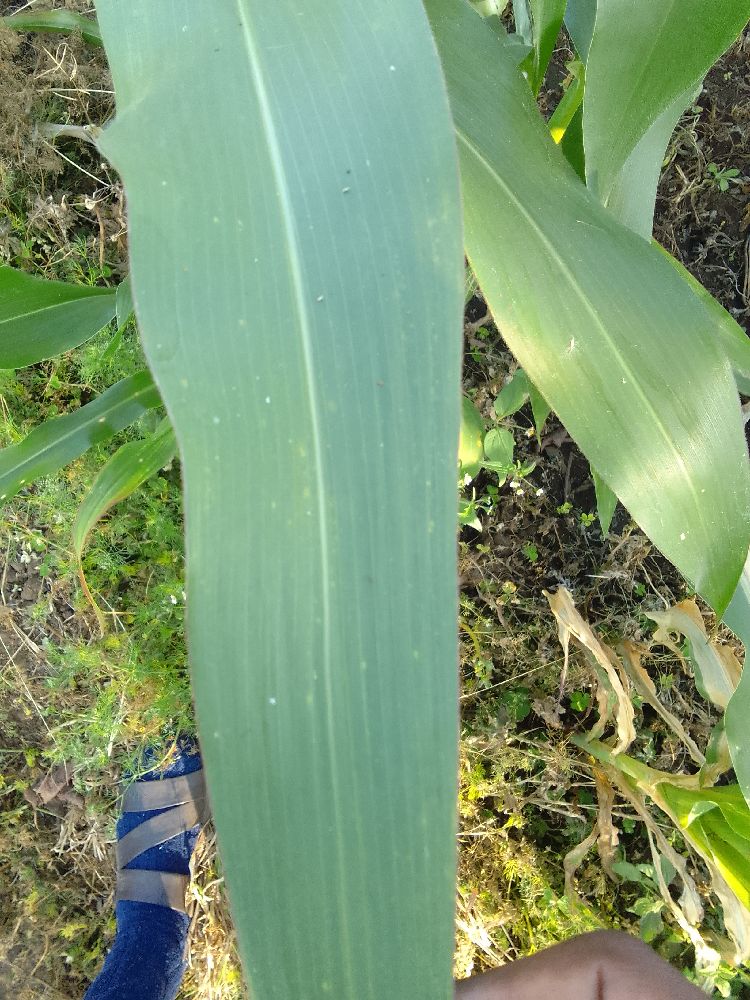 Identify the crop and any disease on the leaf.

maize, healthy
